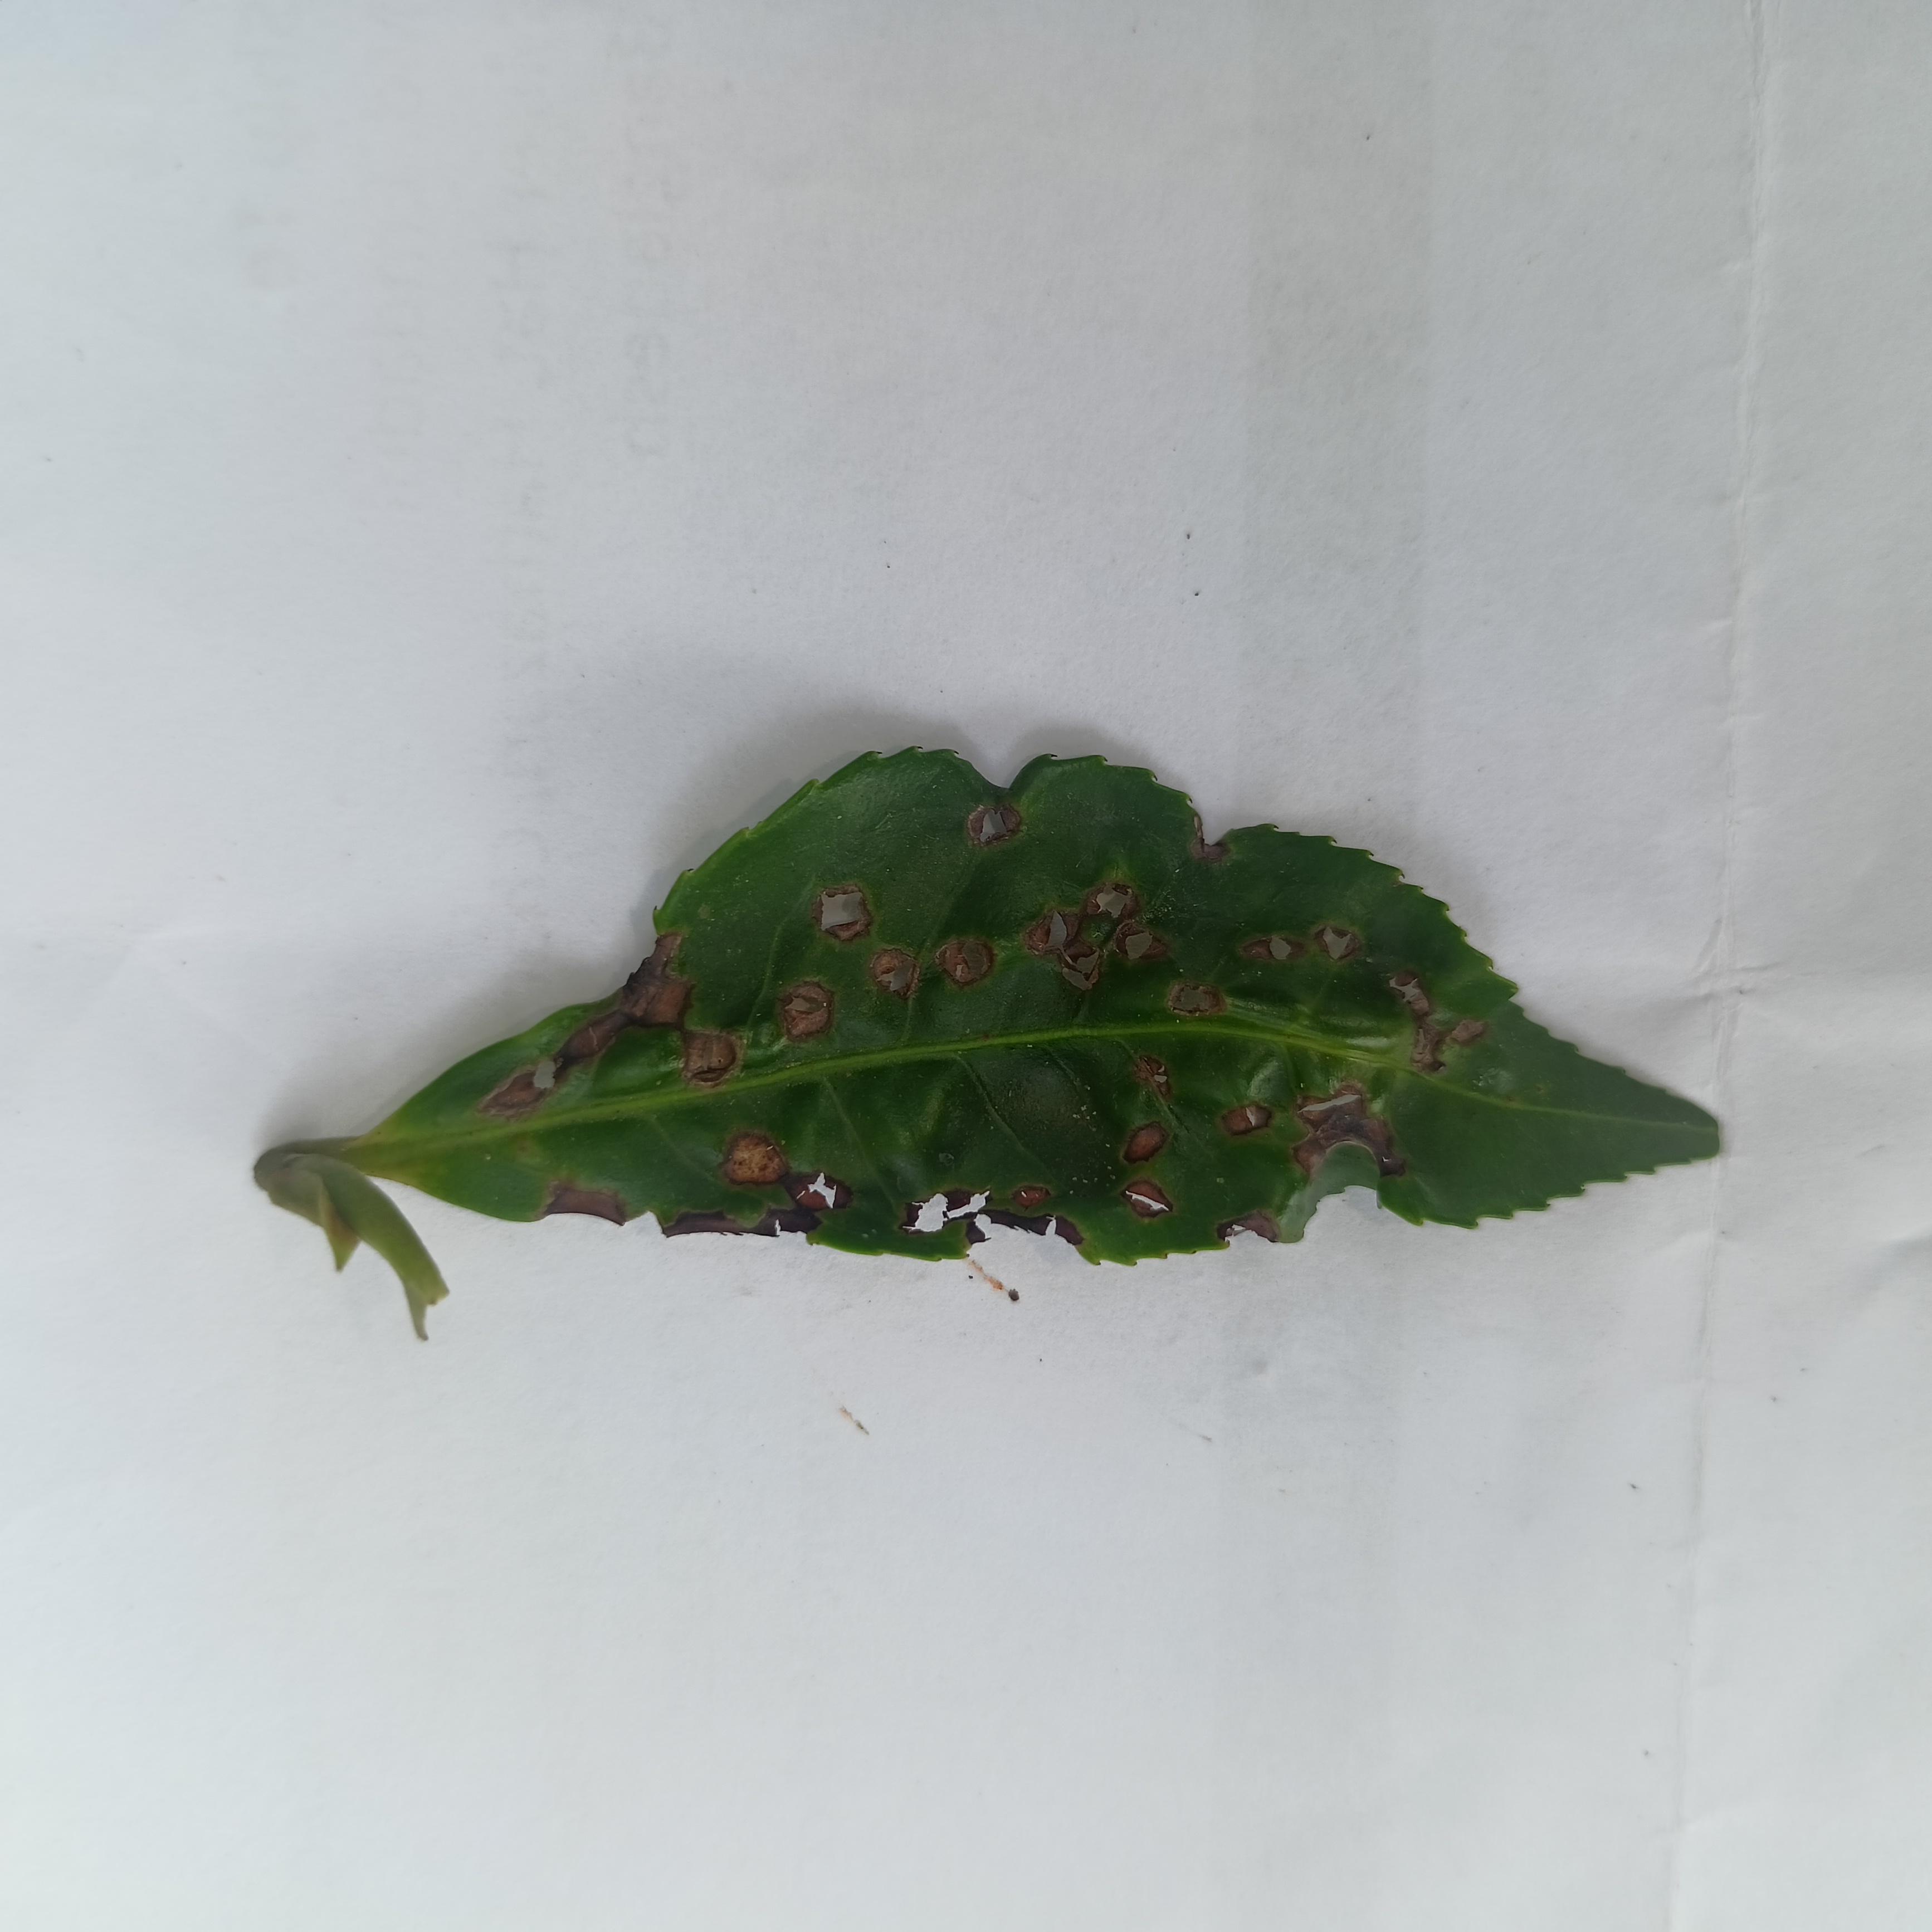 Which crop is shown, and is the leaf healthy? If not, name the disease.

tea, helopeltis
